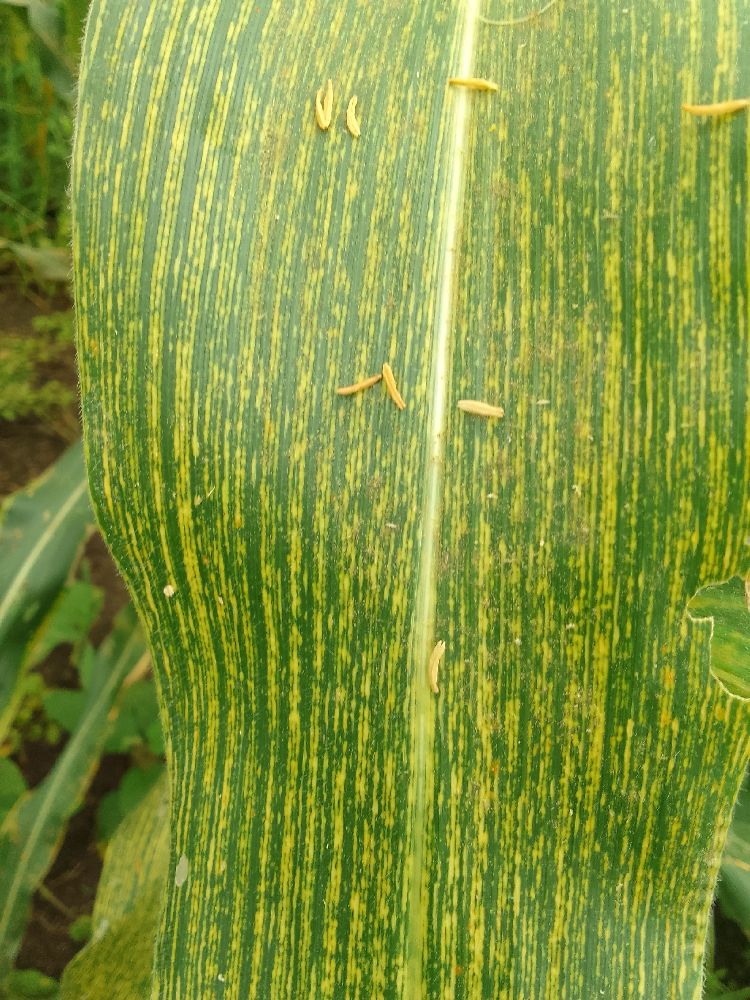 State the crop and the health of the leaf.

maize, maize streak virus
